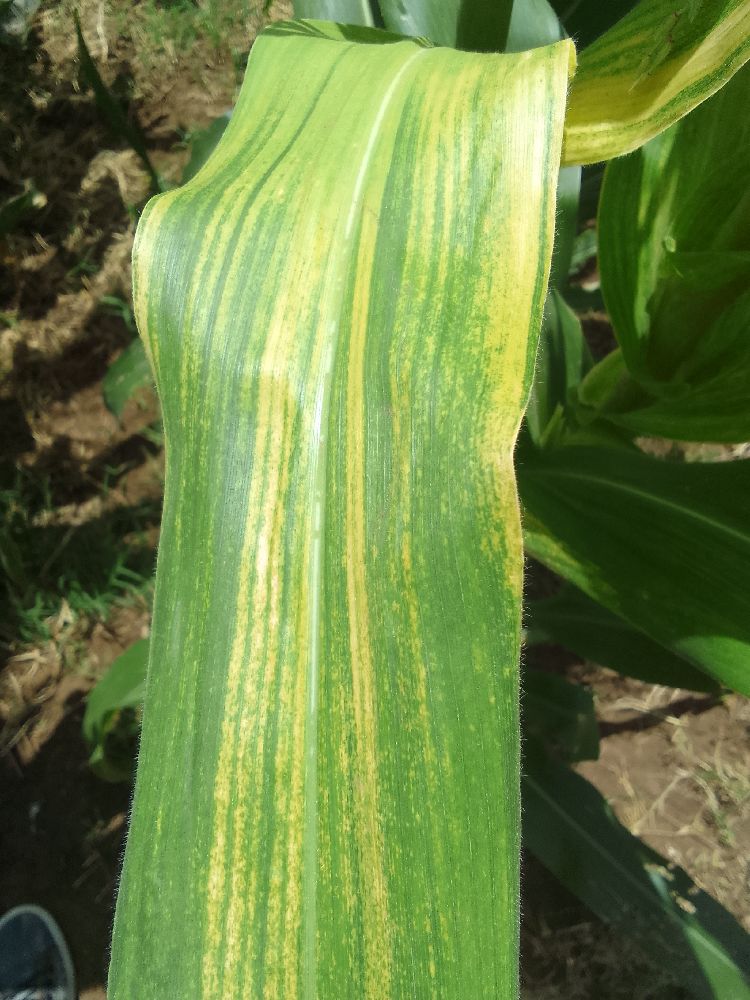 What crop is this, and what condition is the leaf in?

maize, maize lethal necrosis
